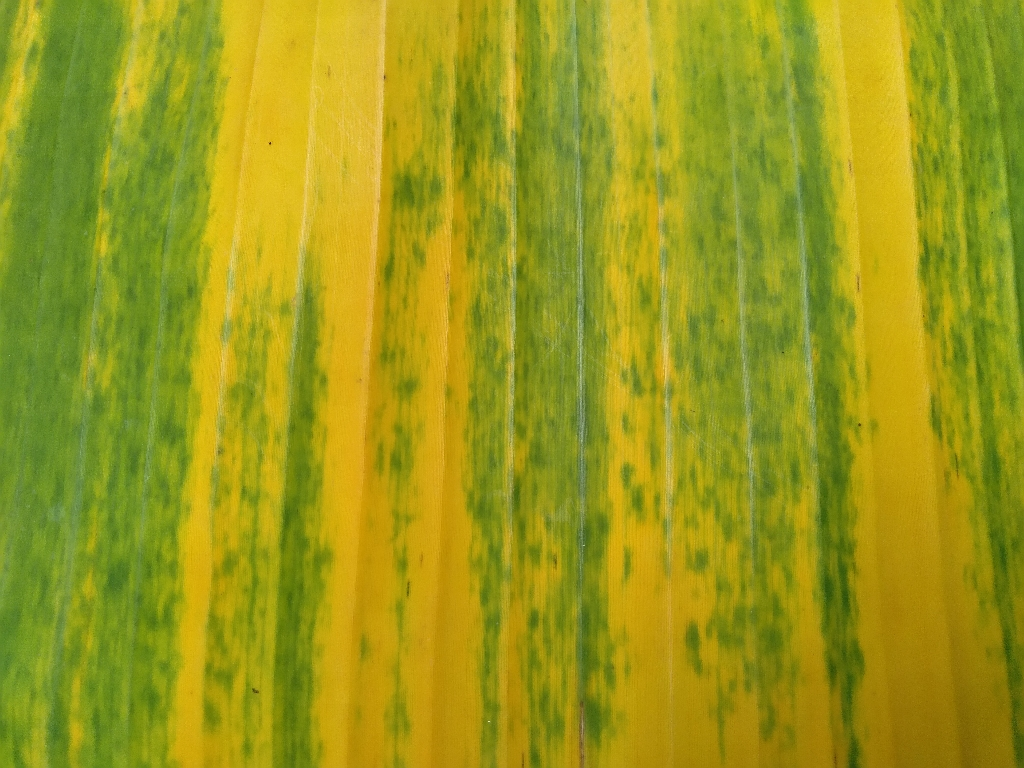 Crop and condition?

banana, fusarium wilt race 1
